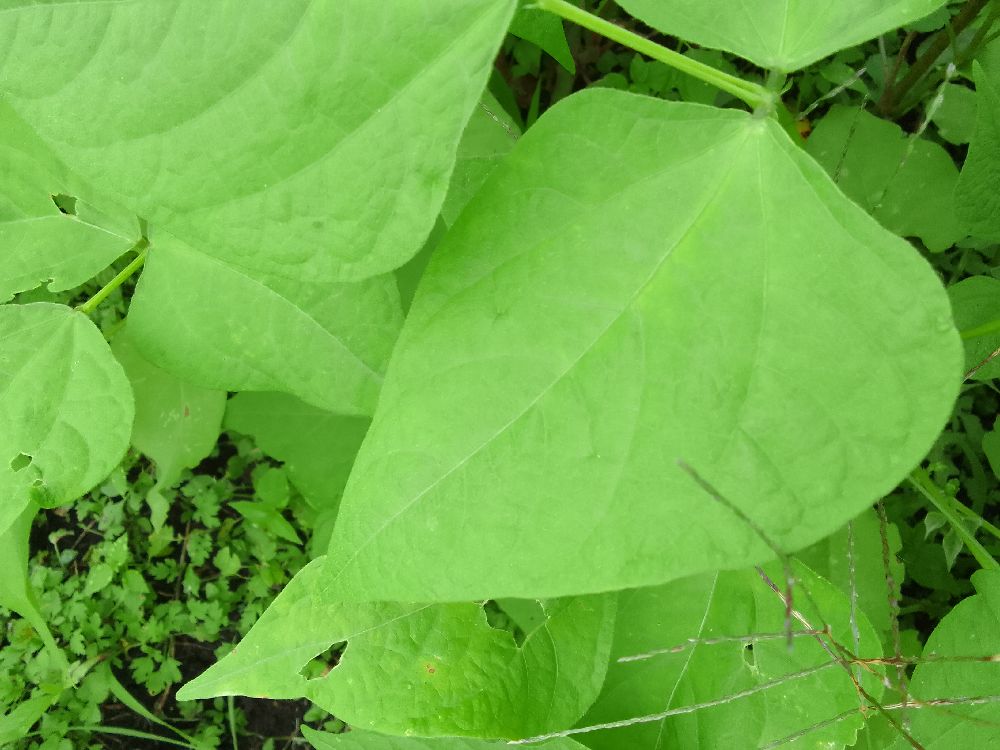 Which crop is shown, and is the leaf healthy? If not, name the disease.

common bean, healthy
